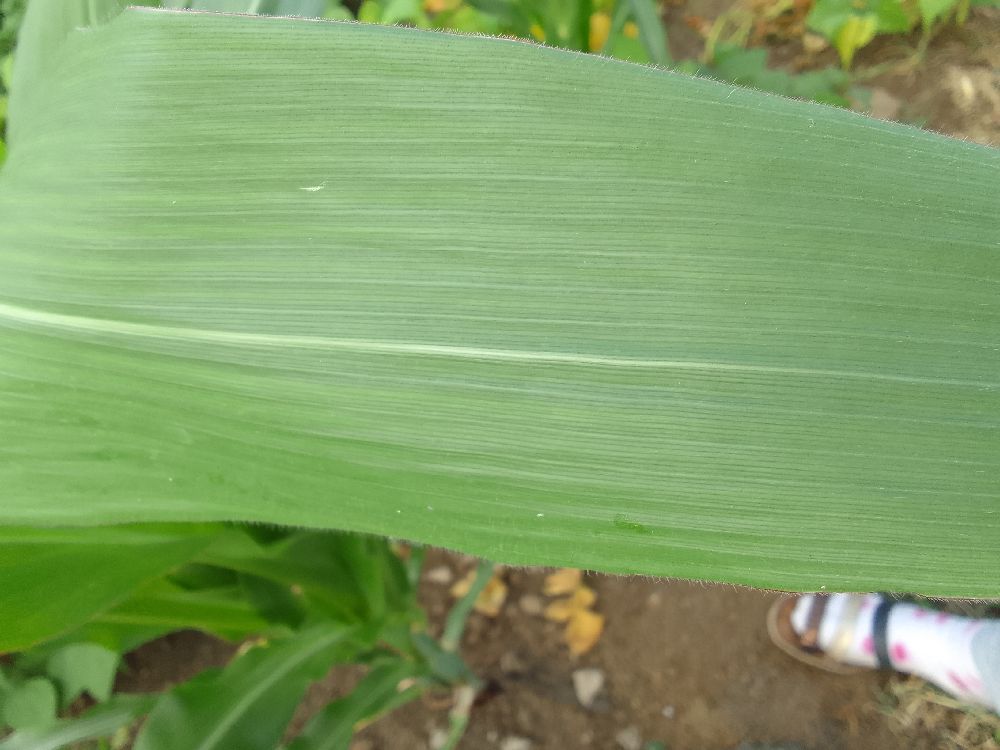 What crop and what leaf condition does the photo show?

maize, healthy
